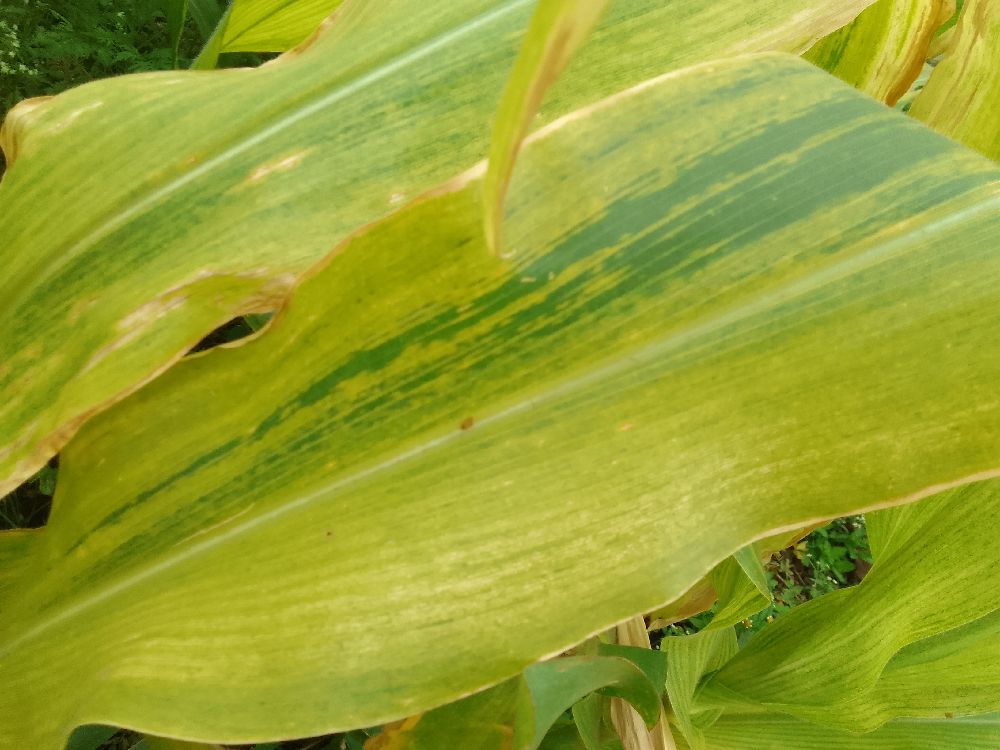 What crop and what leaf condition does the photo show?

maize, maize lethal necrosis
